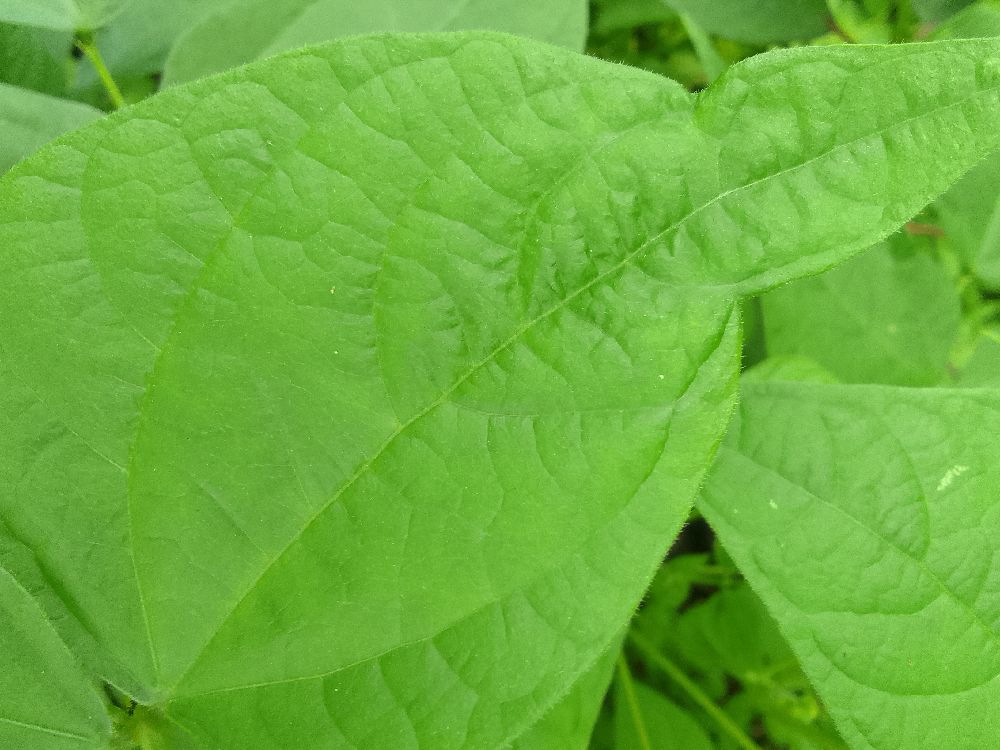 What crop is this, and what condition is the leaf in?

common bean, healthy
